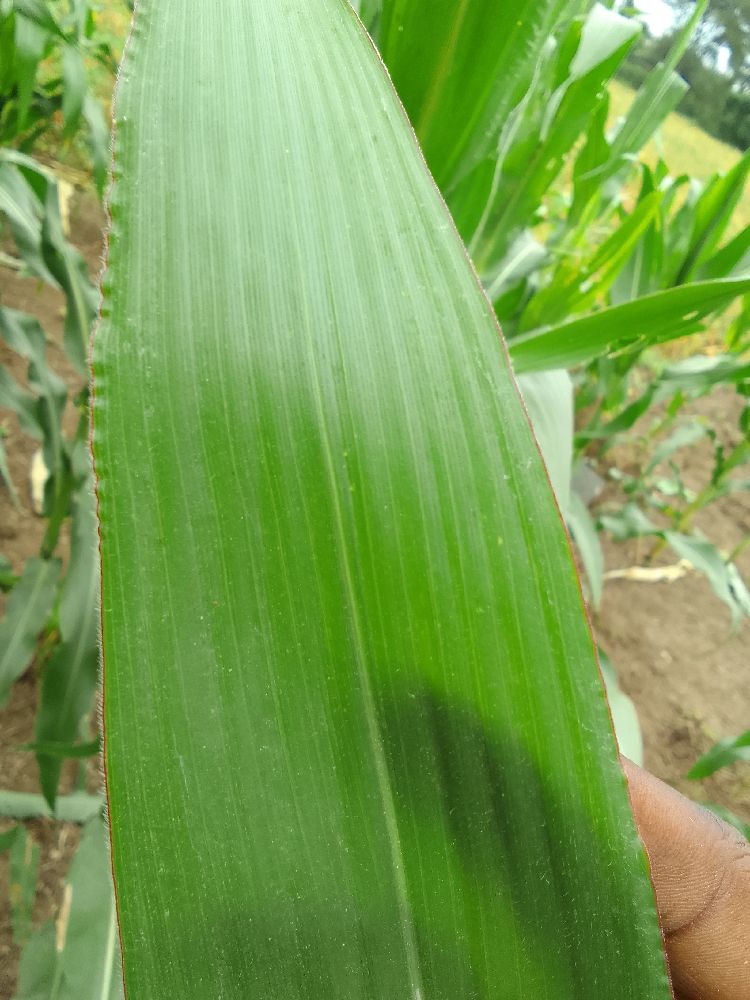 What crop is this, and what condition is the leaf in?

maize, healthy
